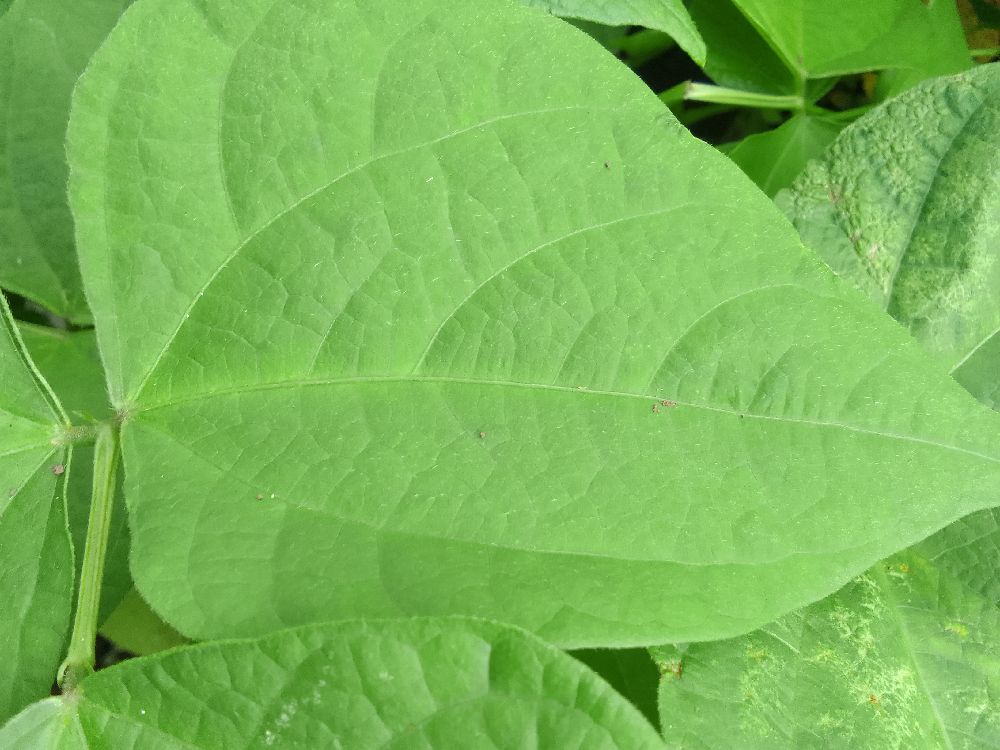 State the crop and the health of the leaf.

common bean, healthy
